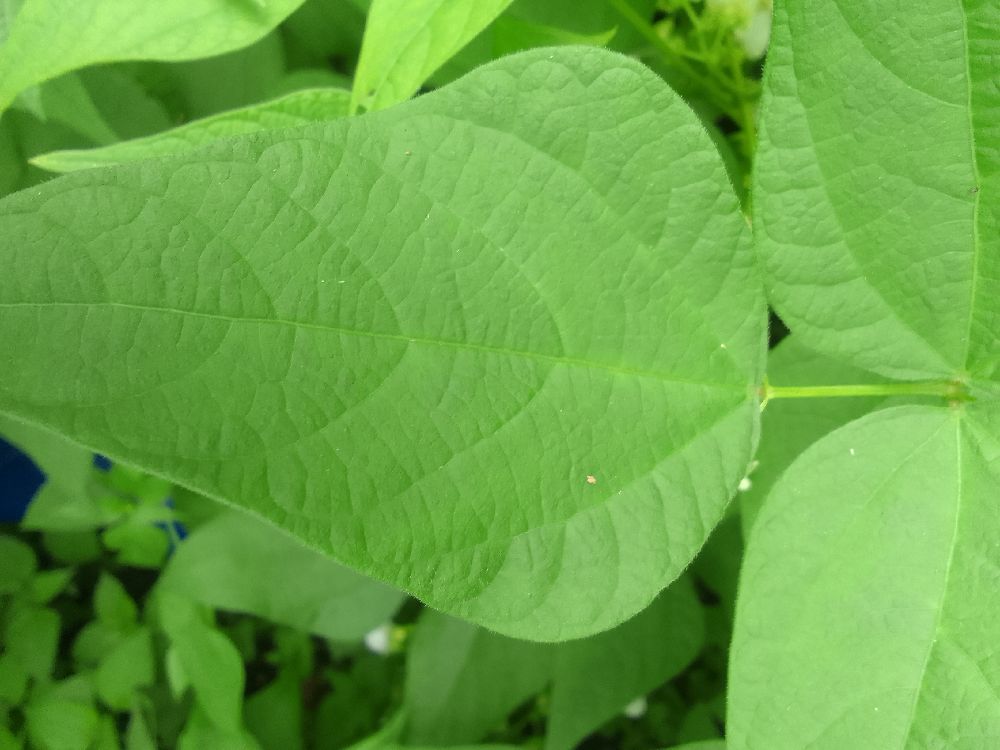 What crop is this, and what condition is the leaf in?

common bean, healthy
